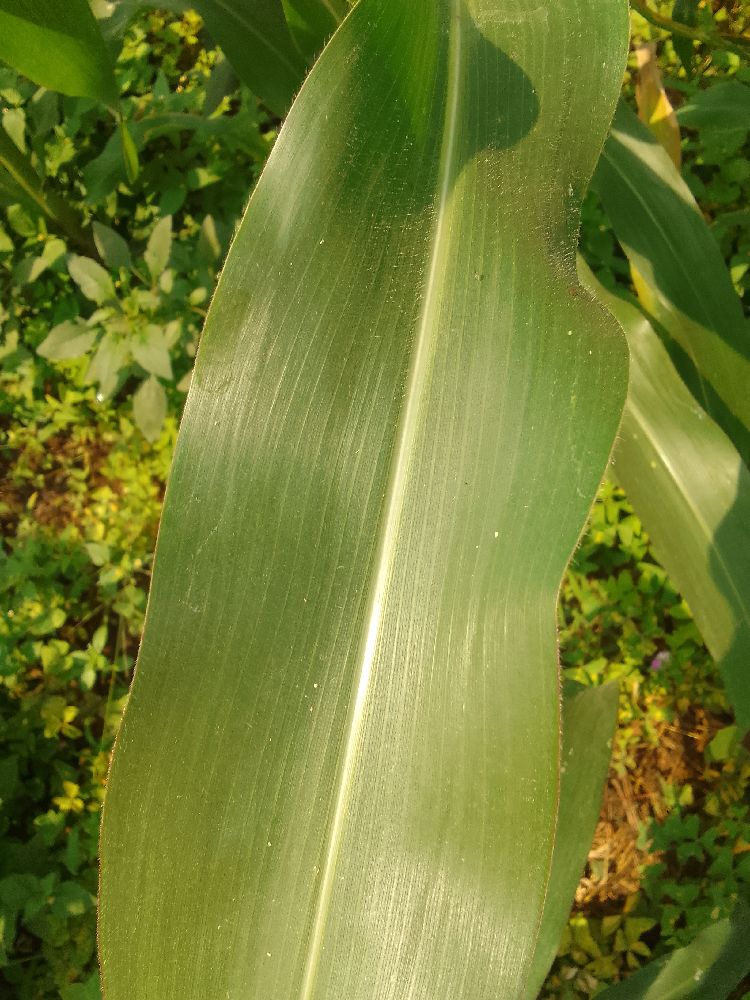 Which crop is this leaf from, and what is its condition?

maize, healthy
